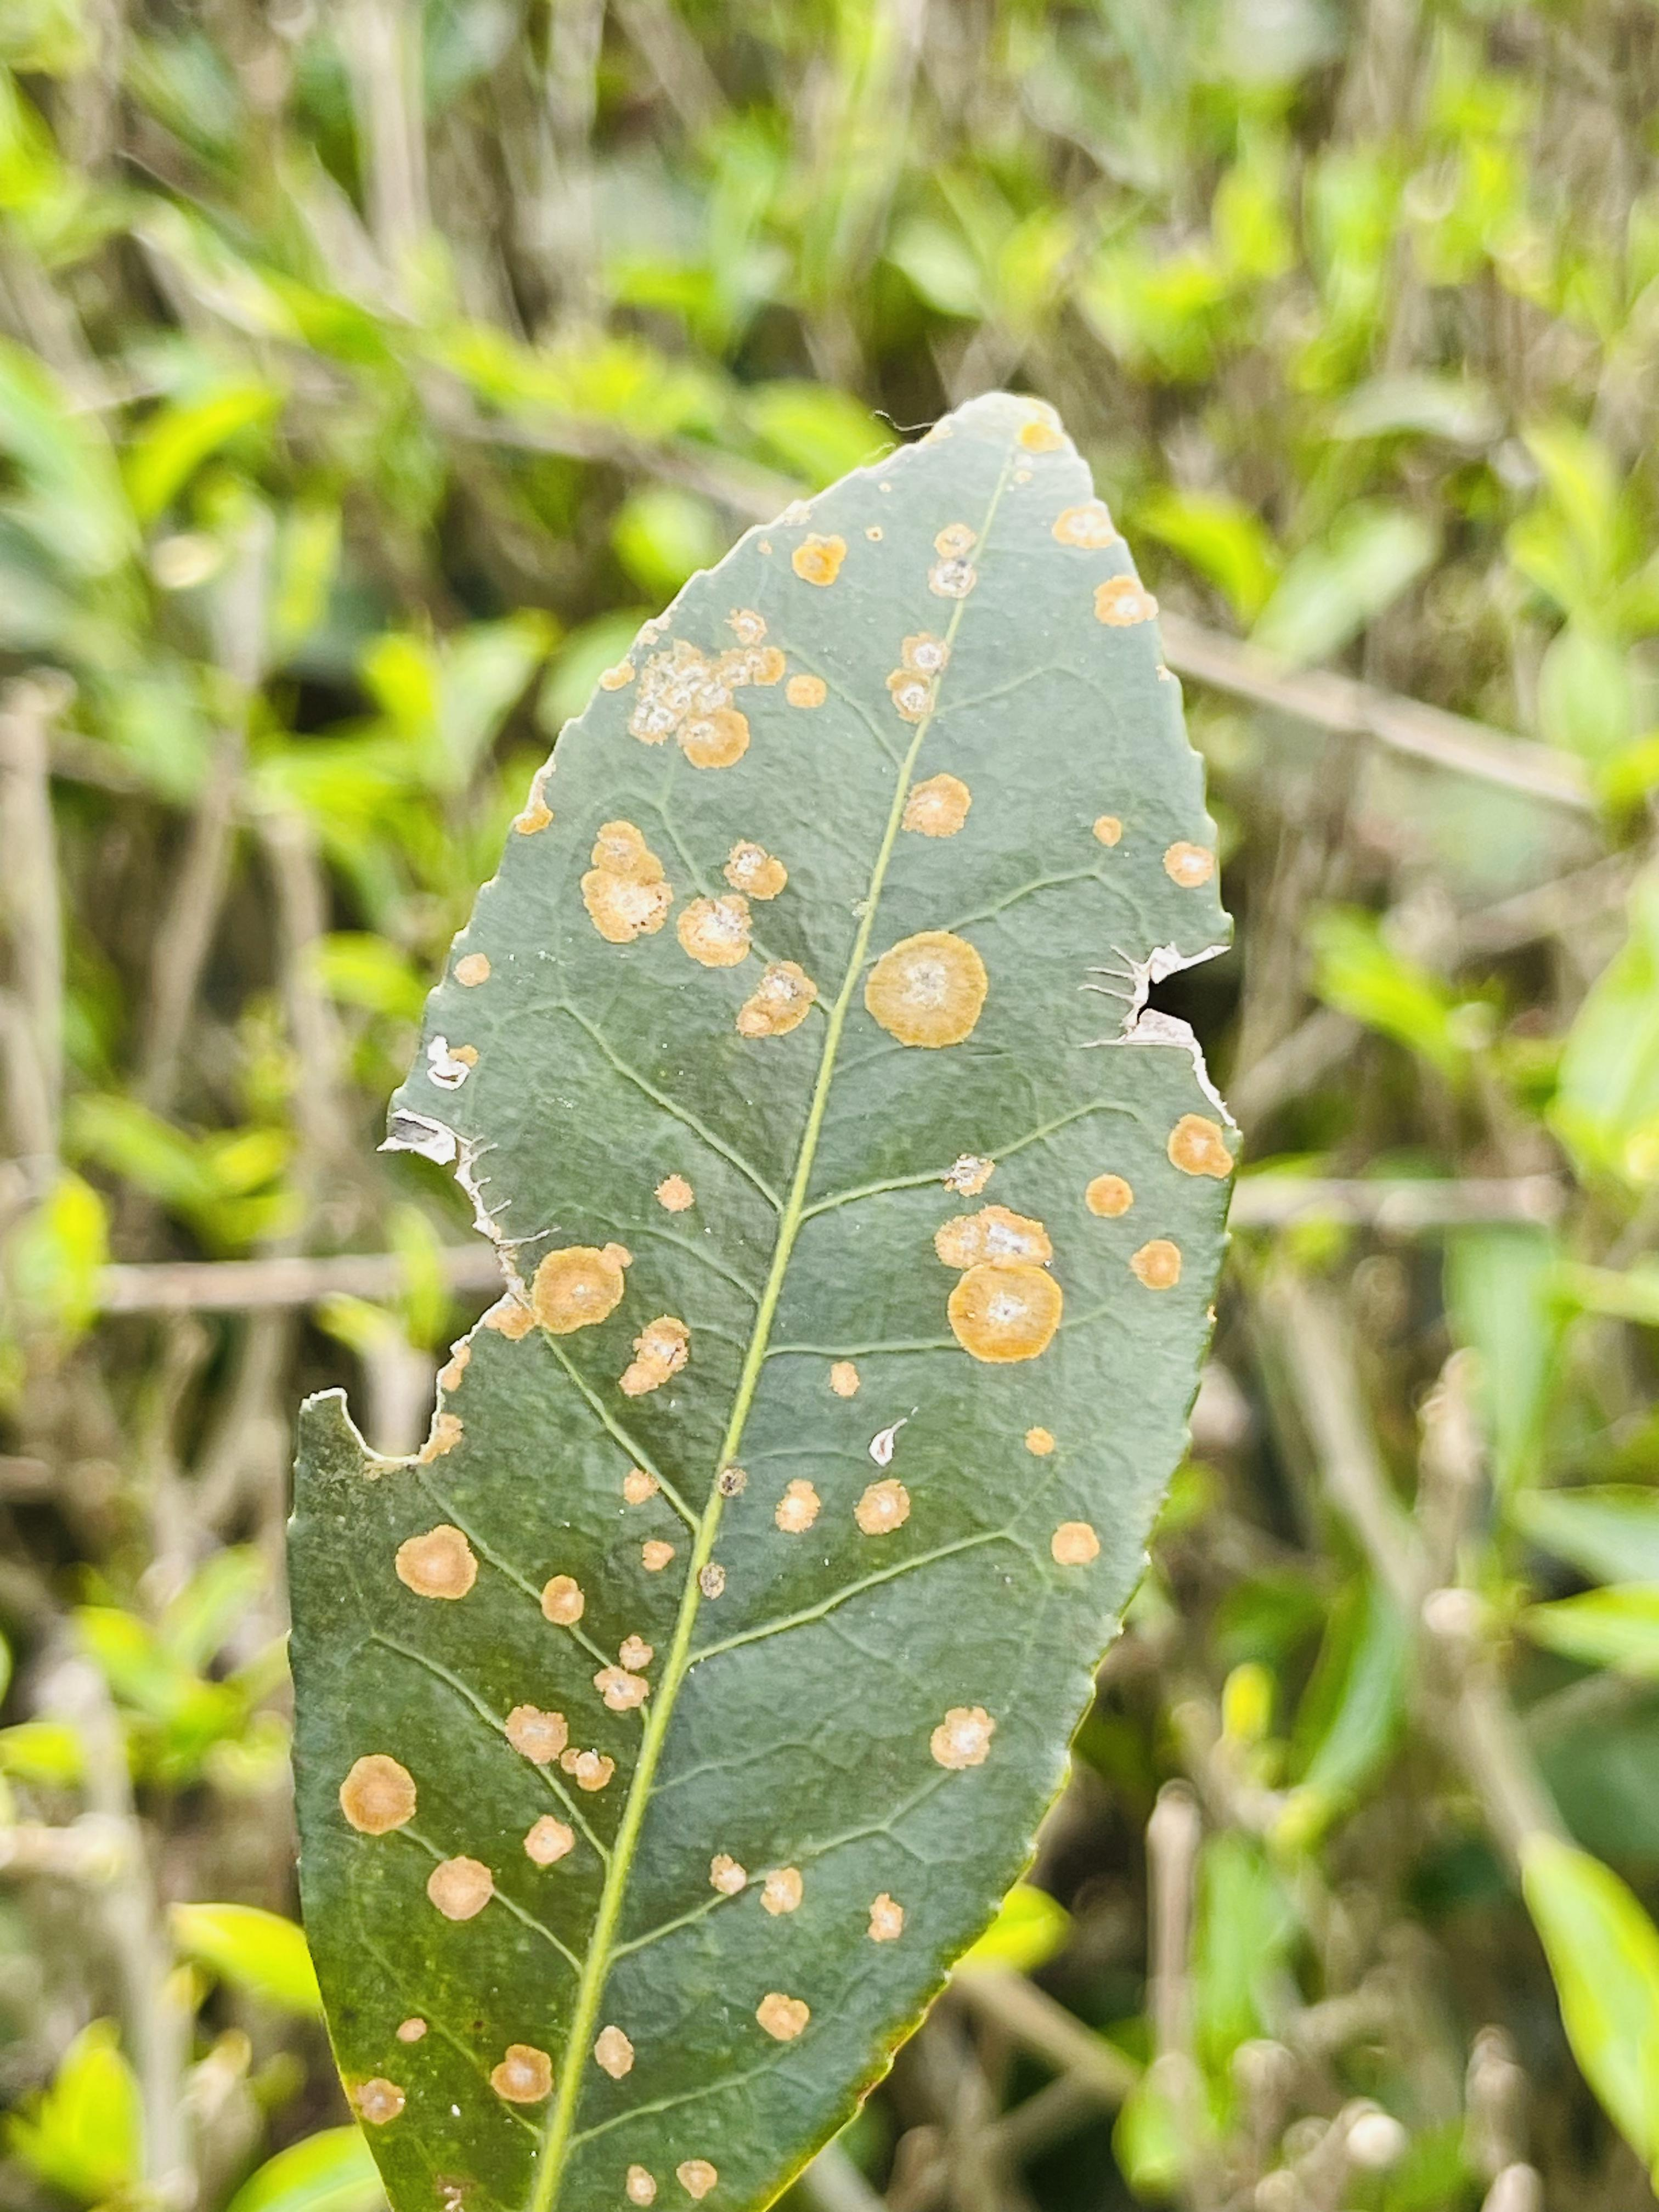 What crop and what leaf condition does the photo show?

tea, red rust
